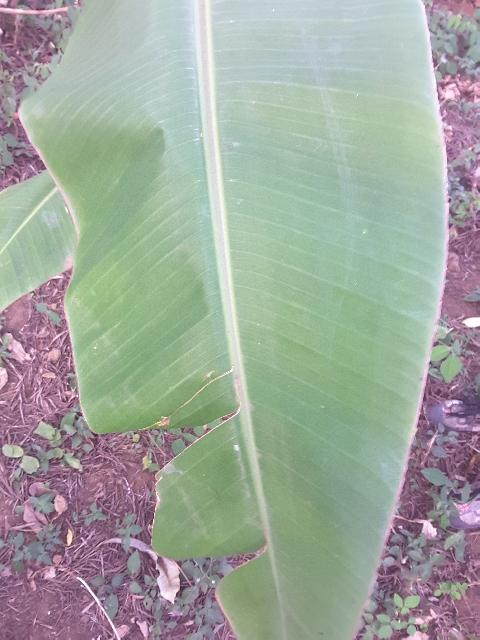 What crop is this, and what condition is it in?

banana, healthy
